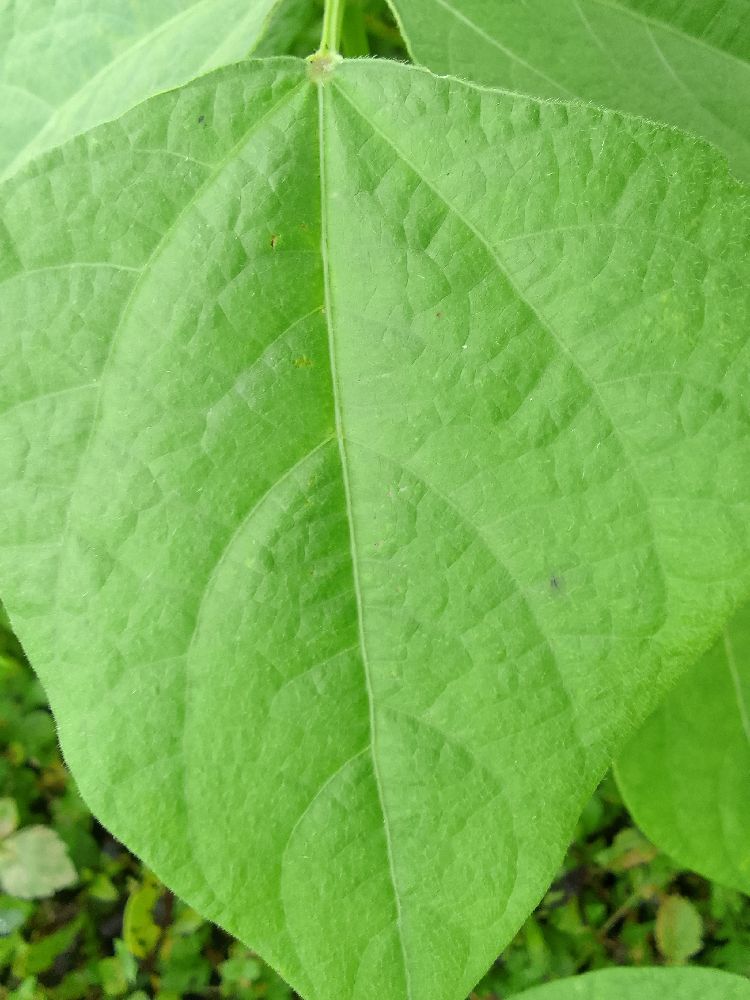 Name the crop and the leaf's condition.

common bean, healthy
